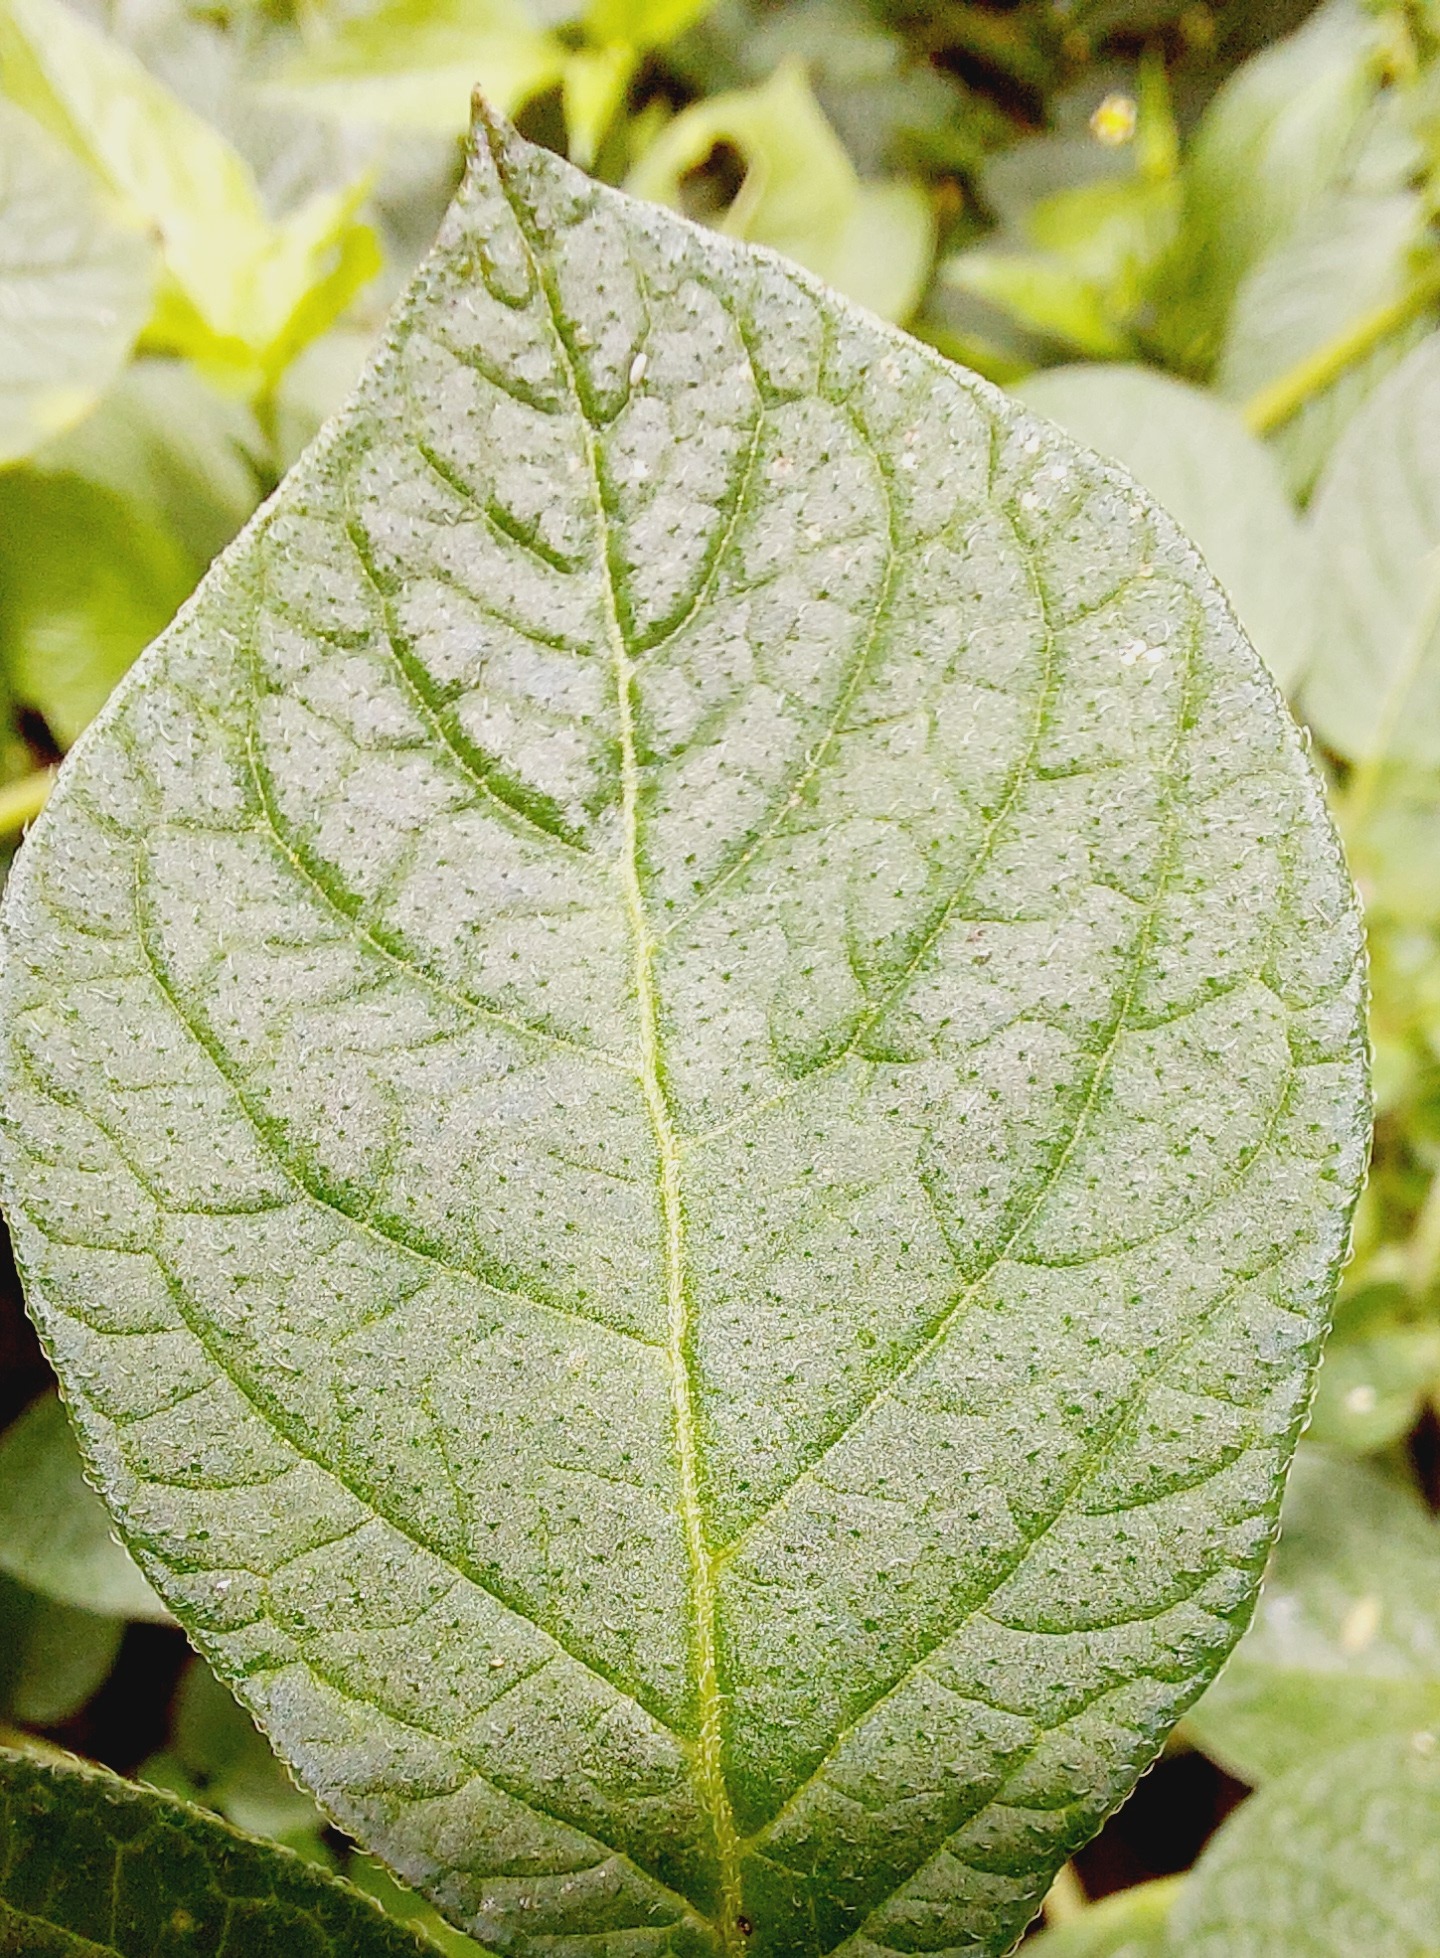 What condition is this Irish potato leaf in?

healthy
